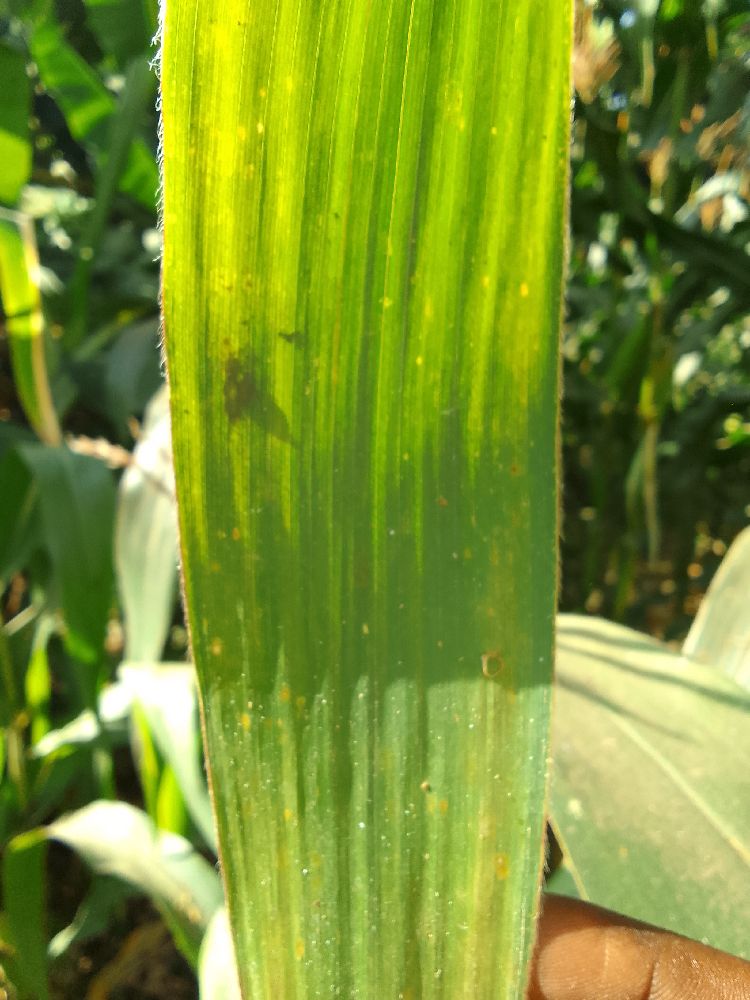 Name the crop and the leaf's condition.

maize, healthy
